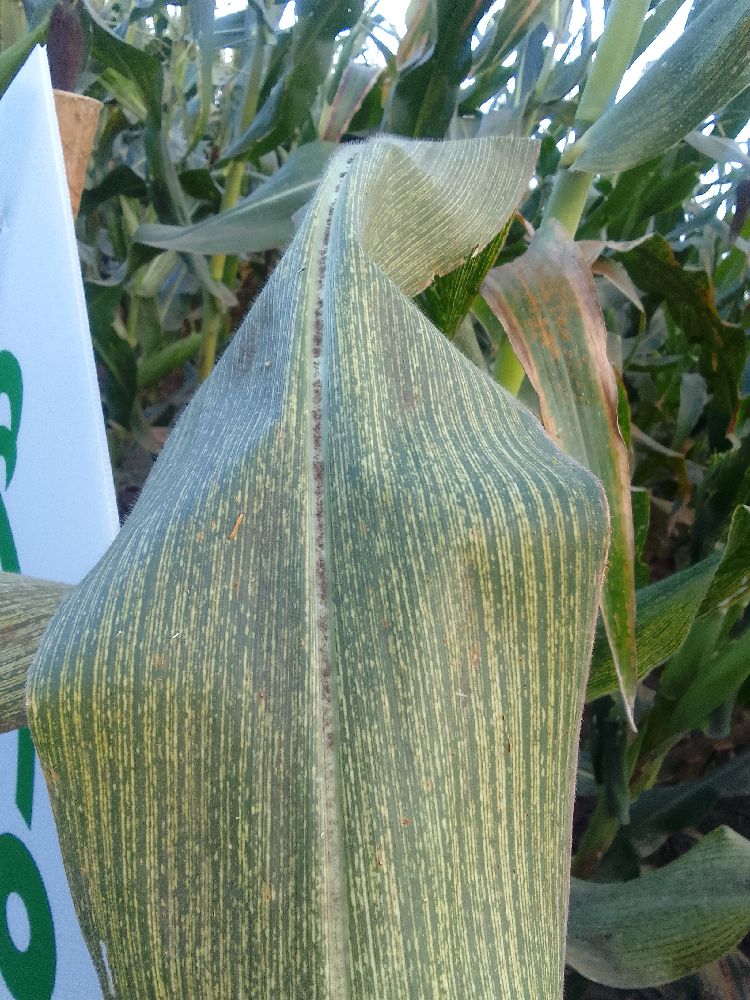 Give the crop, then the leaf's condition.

maize, maize streak virus
